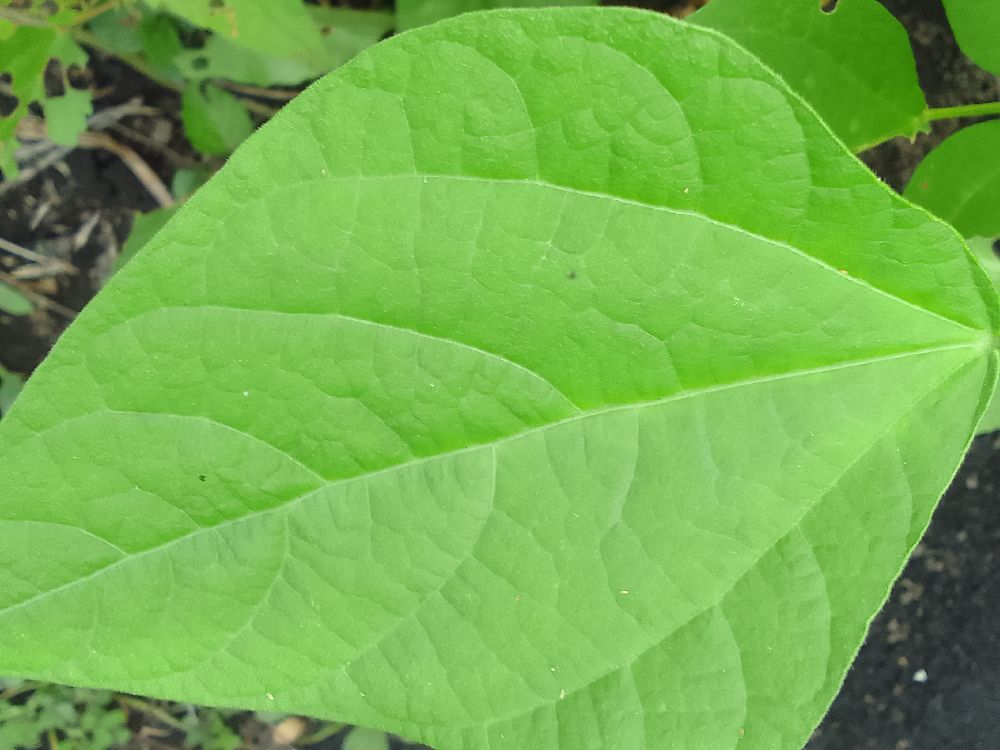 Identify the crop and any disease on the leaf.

common bean, healthy
